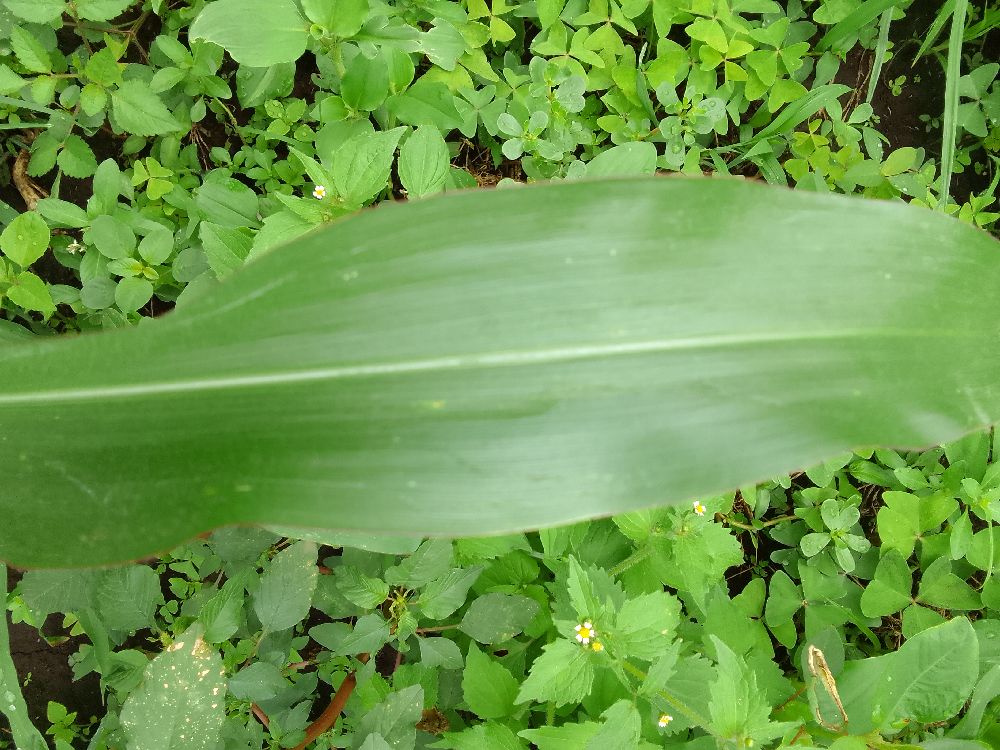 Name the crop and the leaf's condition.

maize, healthy
